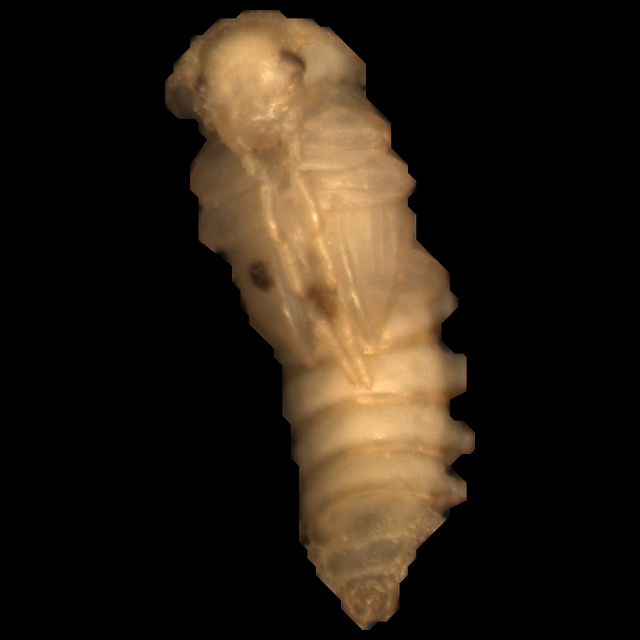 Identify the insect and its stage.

mealworm pupa
